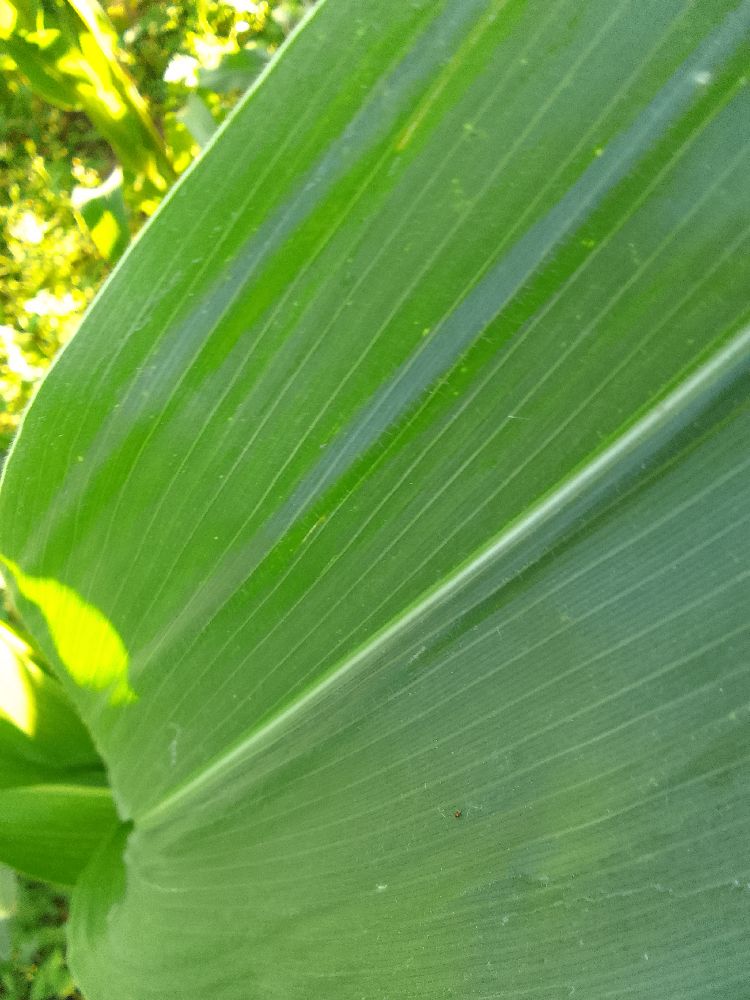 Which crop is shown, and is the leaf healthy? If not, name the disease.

maize, healthy
